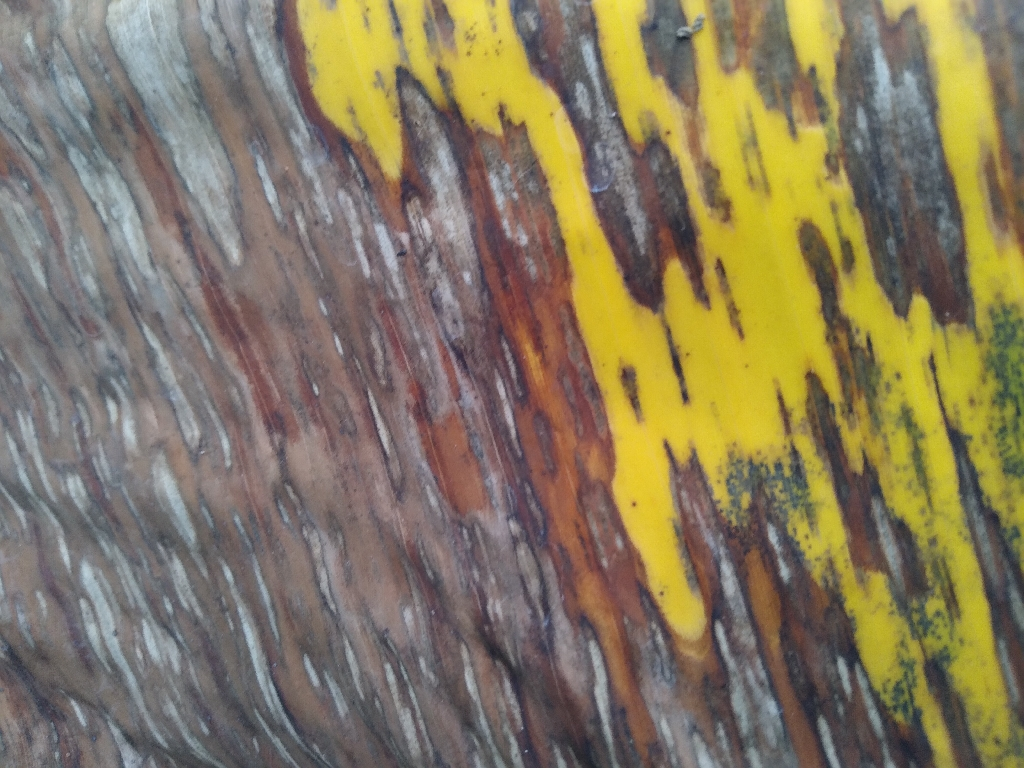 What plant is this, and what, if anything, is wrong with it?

banana, black sigatoka
